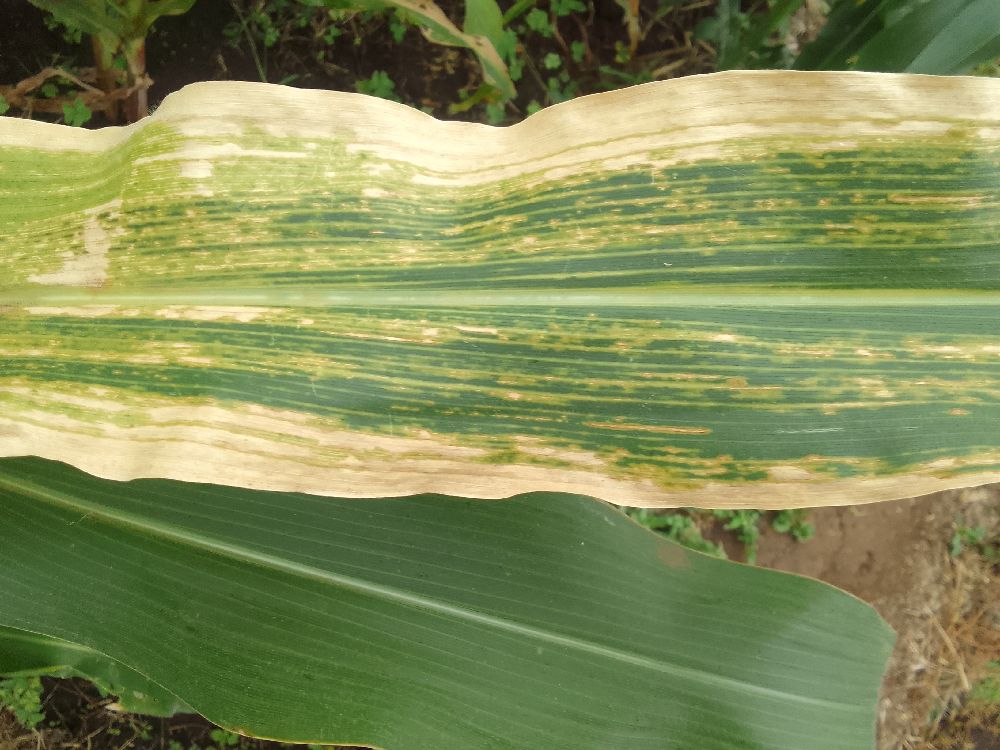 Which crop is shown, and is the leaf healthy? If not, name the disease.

maize, maize lethal necrosis
